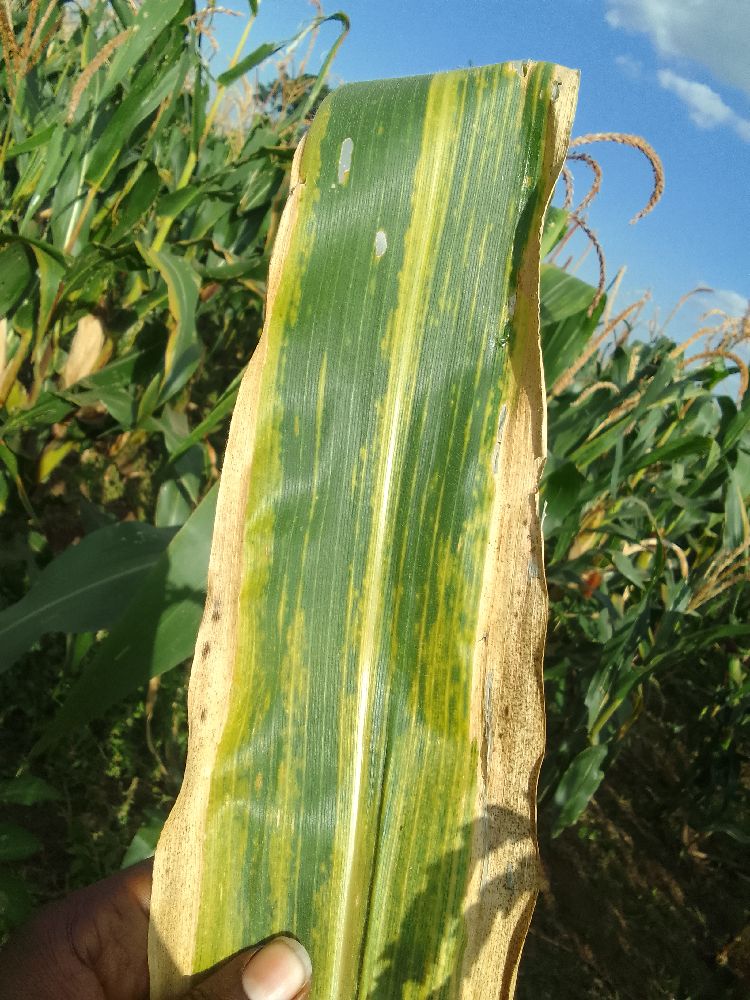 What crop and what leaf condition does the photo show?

maize, maize lethal necrosis
